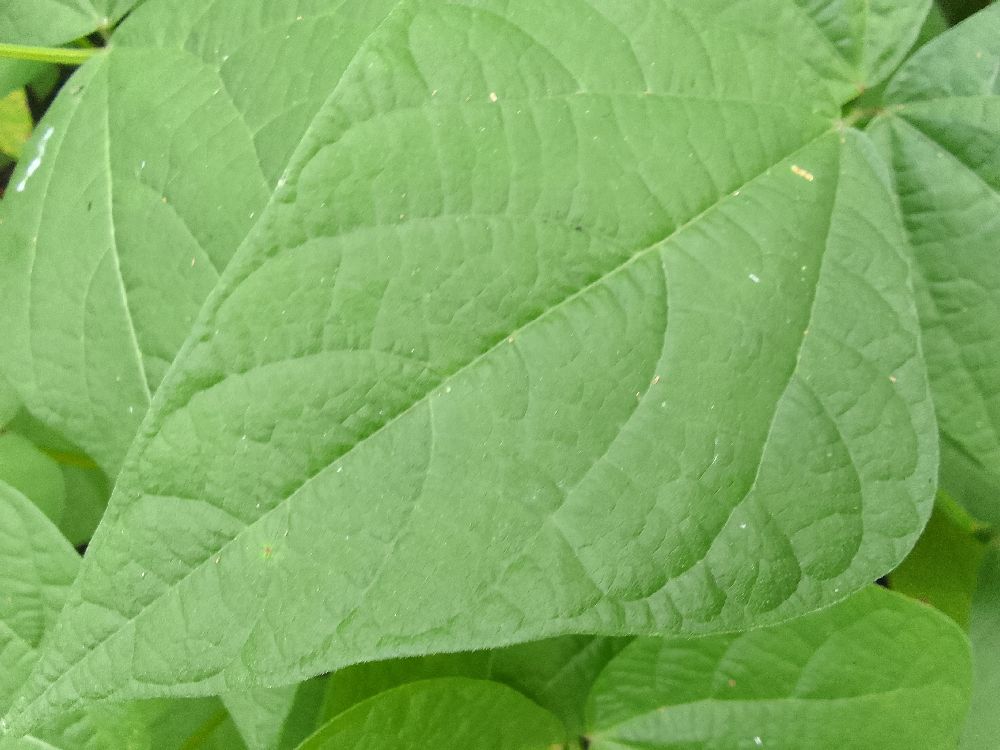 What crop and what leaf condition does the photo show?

common bean, healthy
